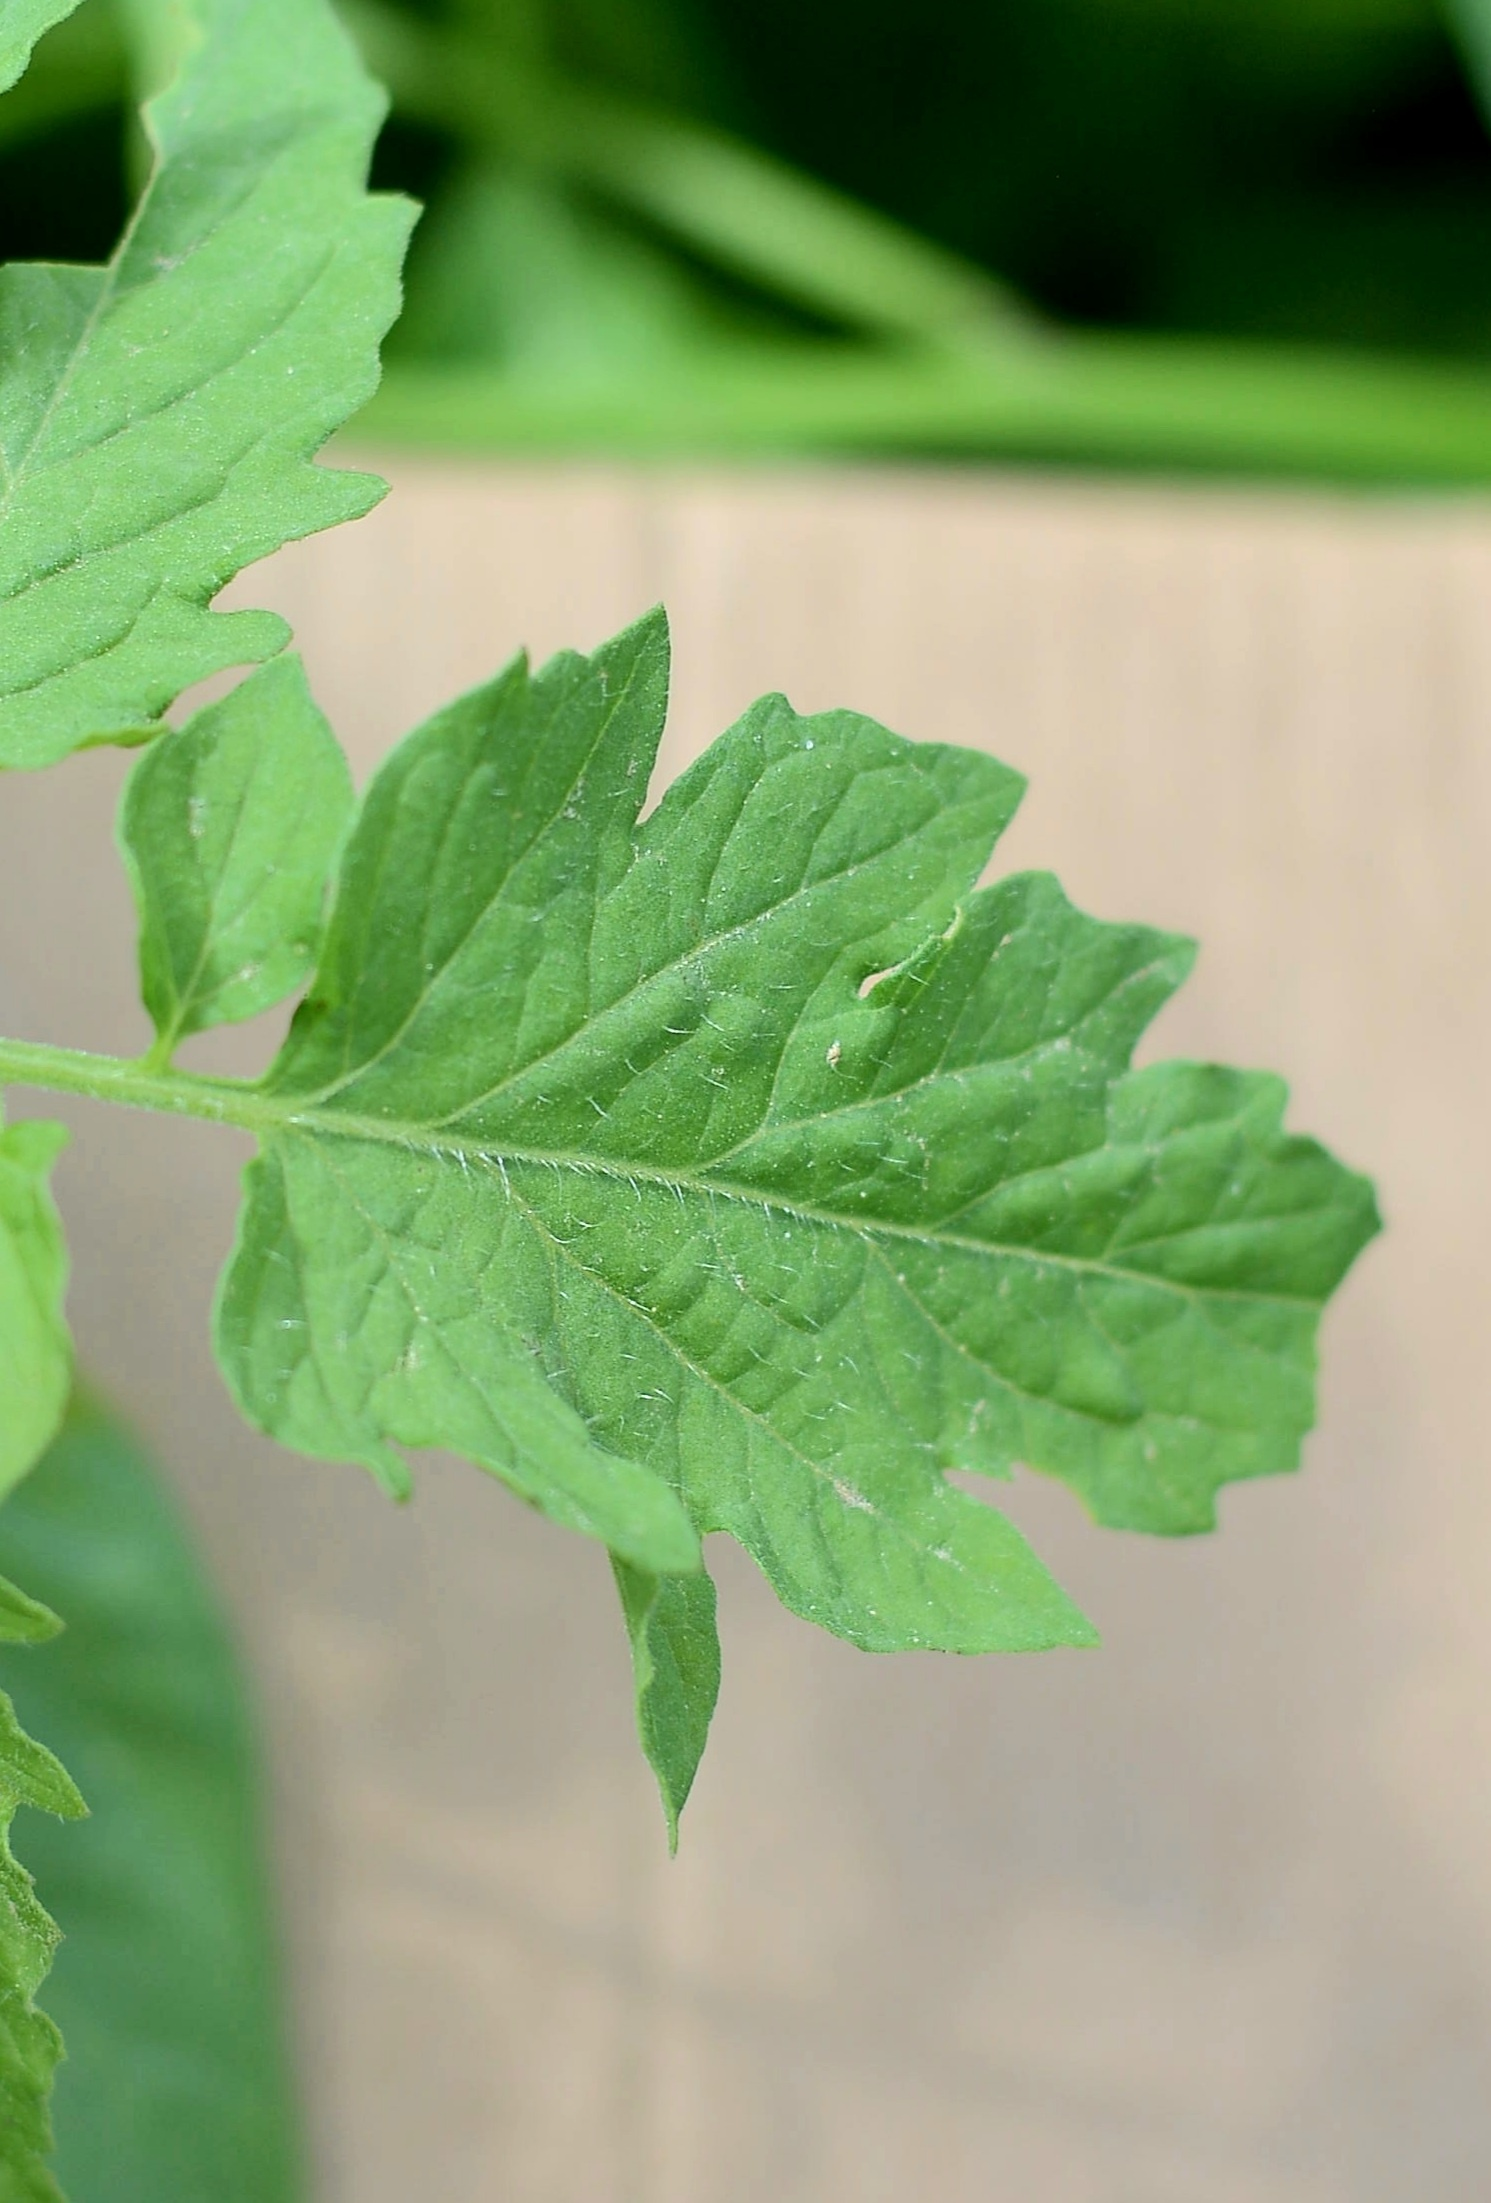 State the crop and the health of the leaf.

tomato, healthy
